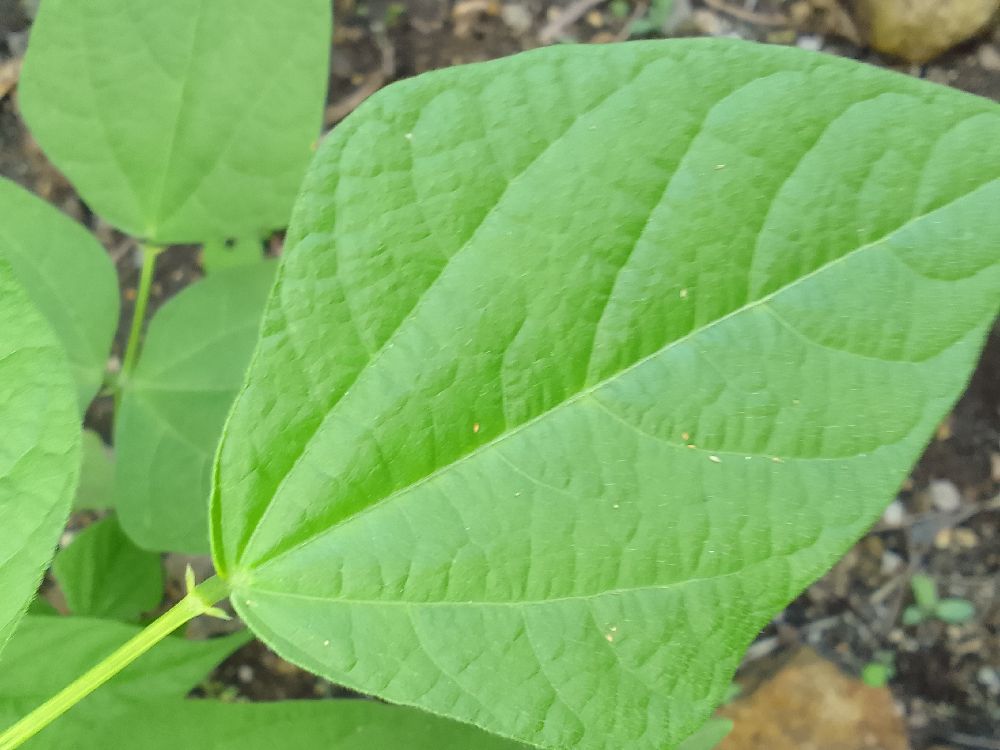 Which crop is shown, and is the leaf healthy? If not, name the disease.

common bean, healthy
